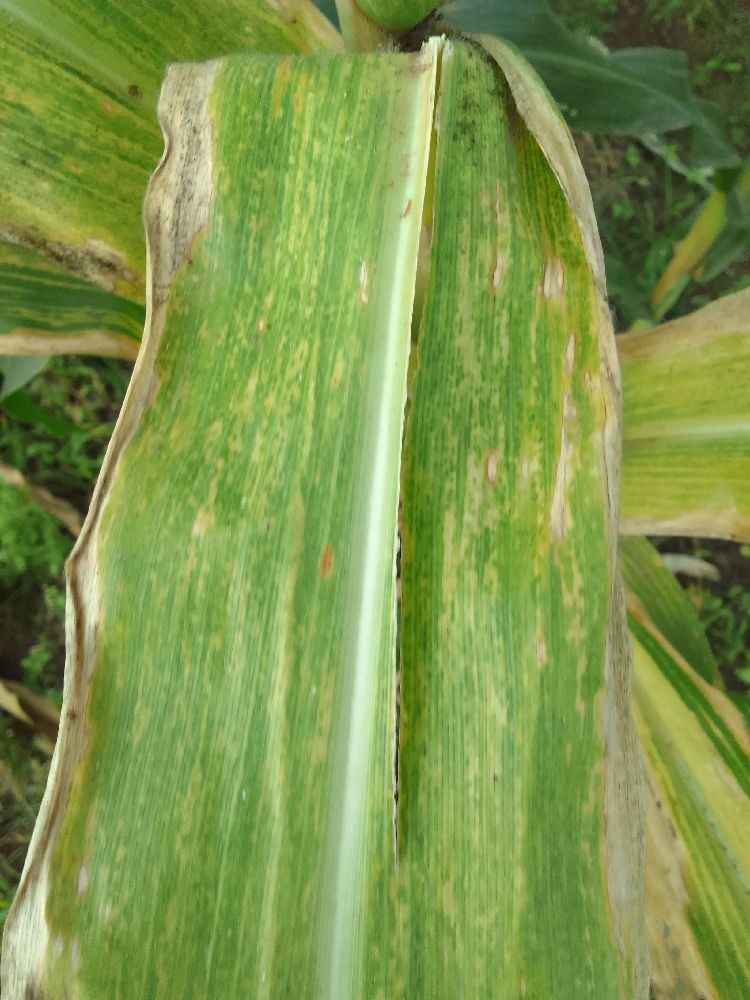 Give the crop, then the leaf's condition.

maize, maize lethal necrosis
